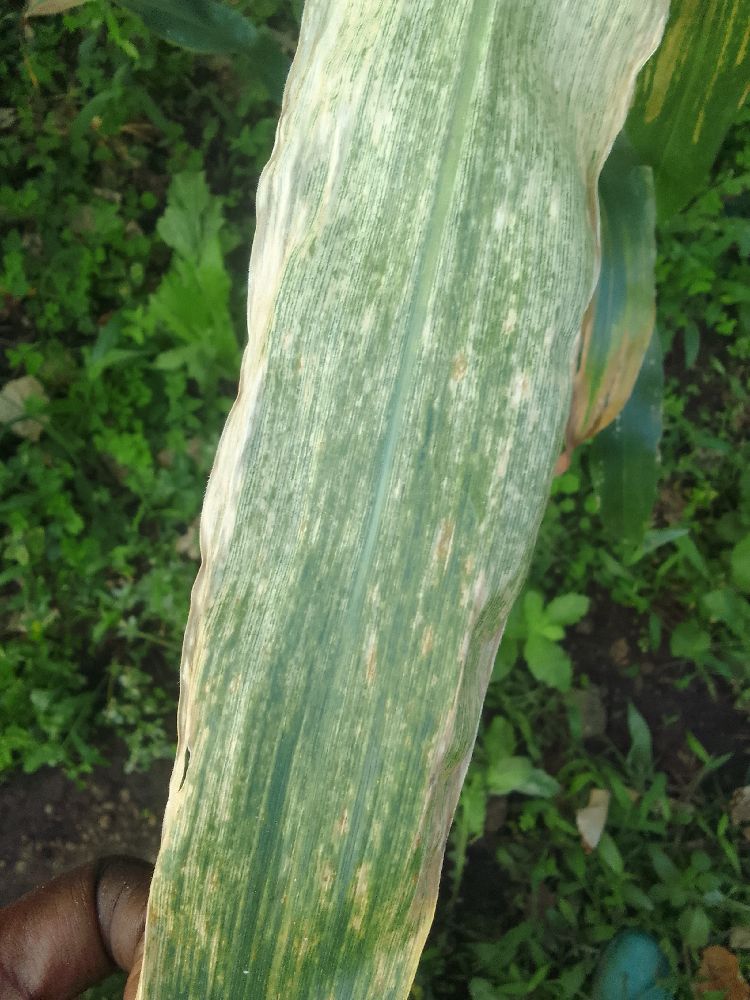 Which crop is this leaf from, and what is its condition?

maize, maize lethal necrosis
